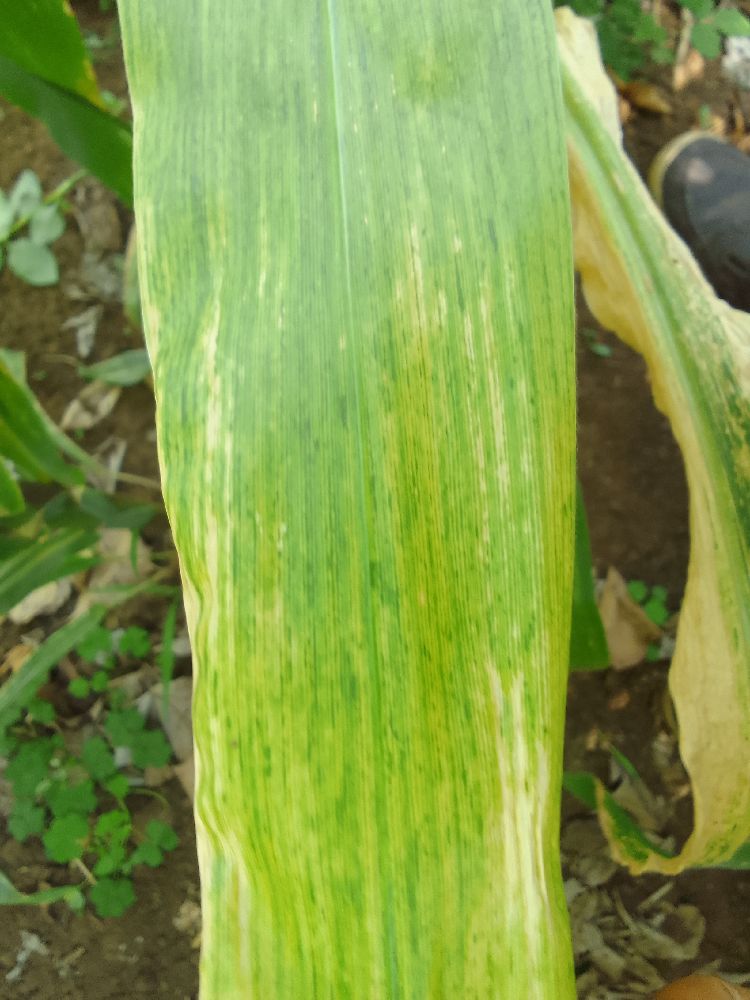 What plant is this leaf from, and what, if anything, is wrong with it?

maize, maize lethal necrosis
